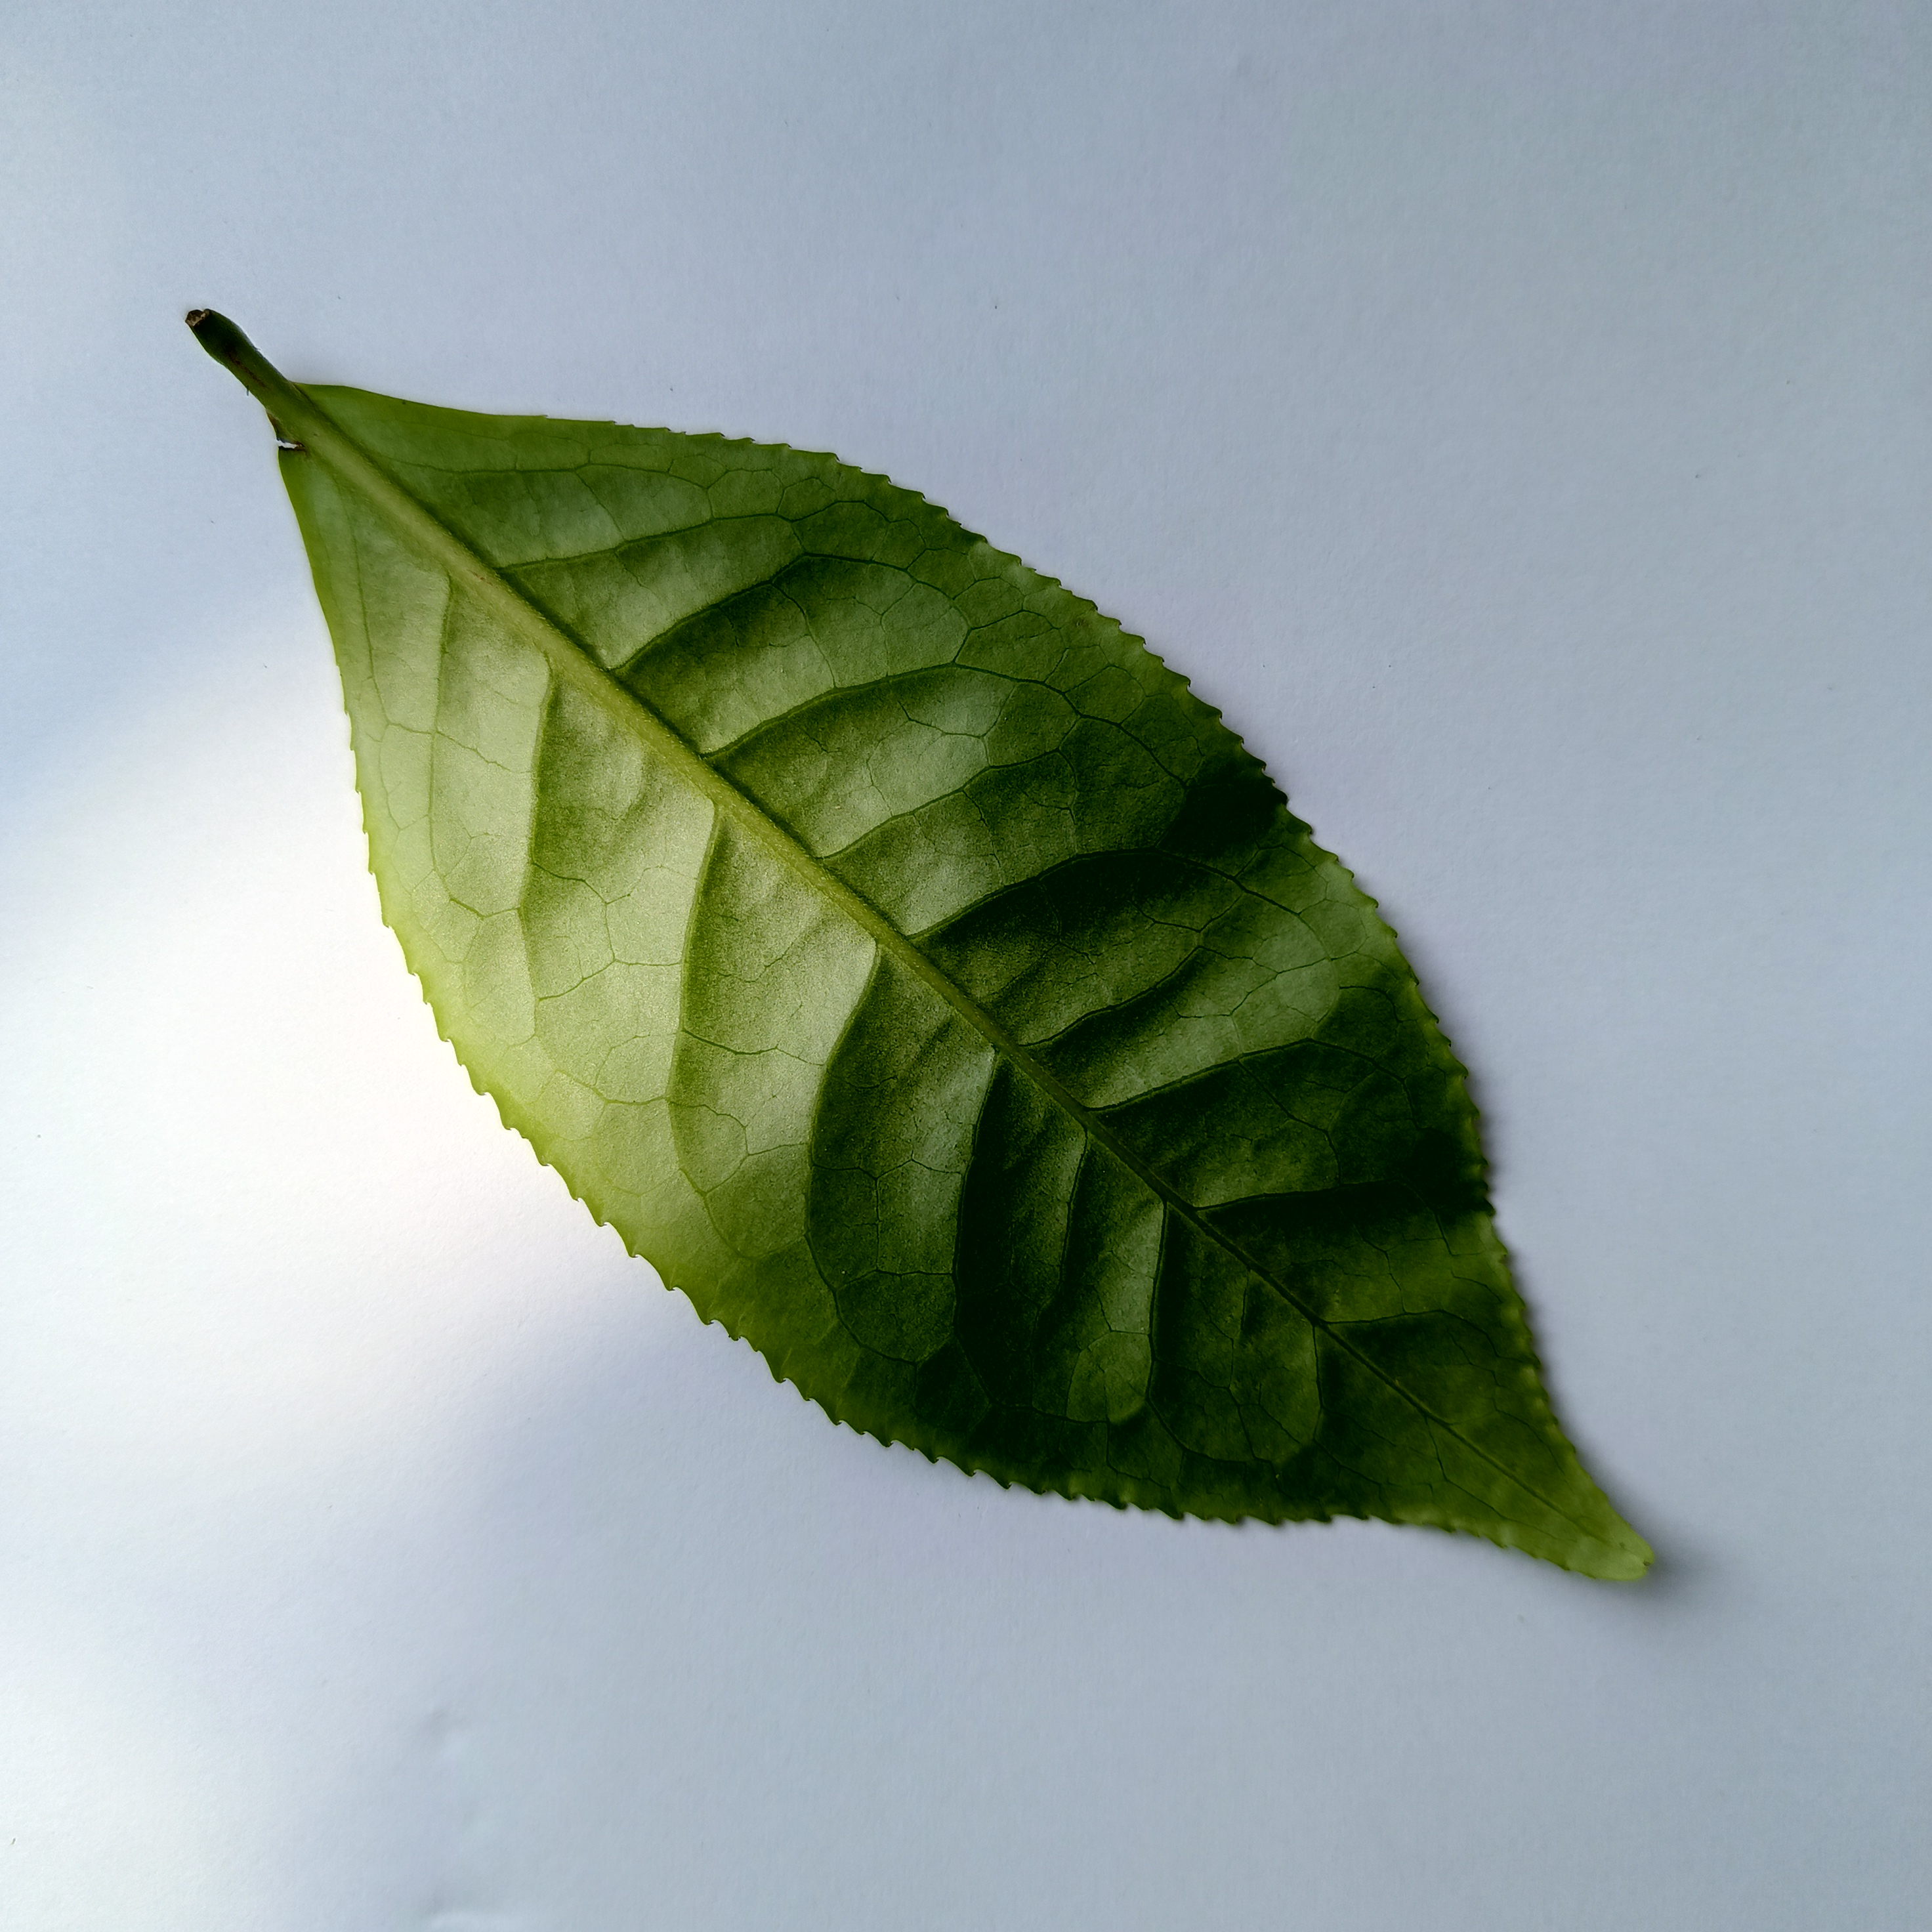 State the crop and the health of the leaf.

tea, healthy
